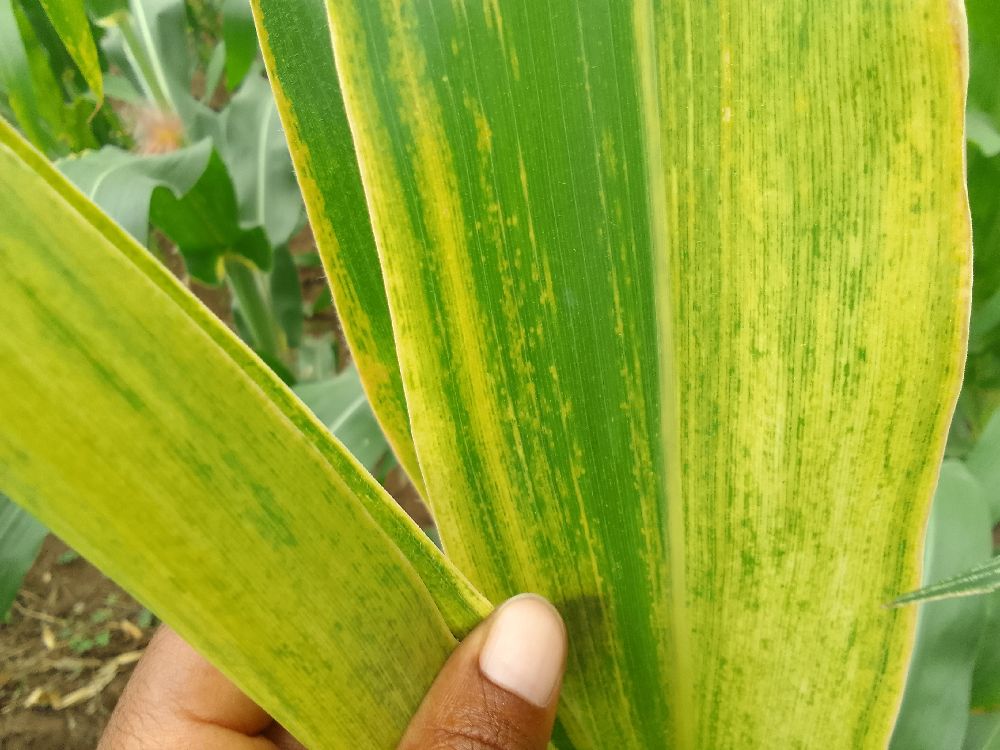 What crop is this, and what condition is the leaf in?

maize, maize lethal necrosis
